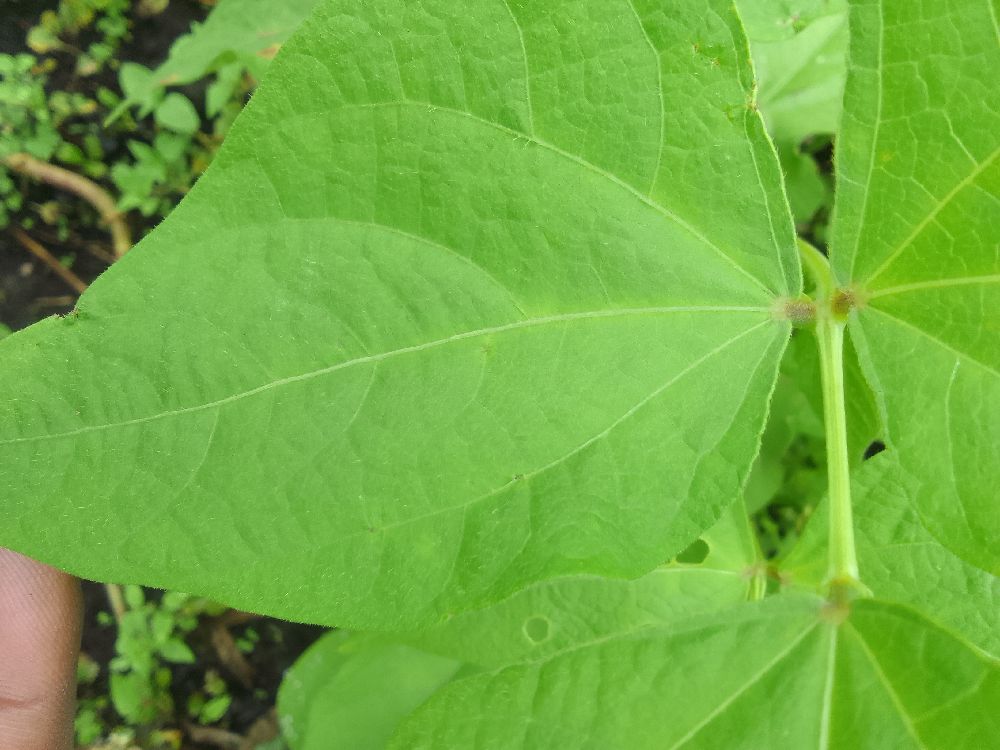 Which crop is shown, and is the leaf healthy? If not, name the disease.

common bean, healthy
